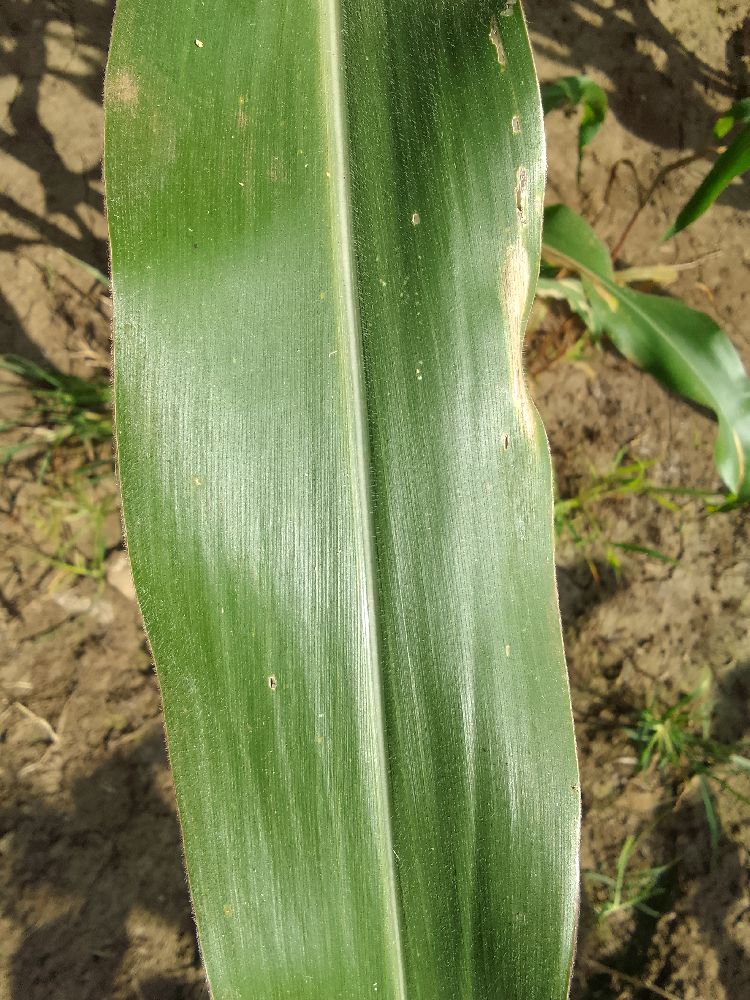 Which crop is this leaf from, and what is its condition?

maize, healthy
